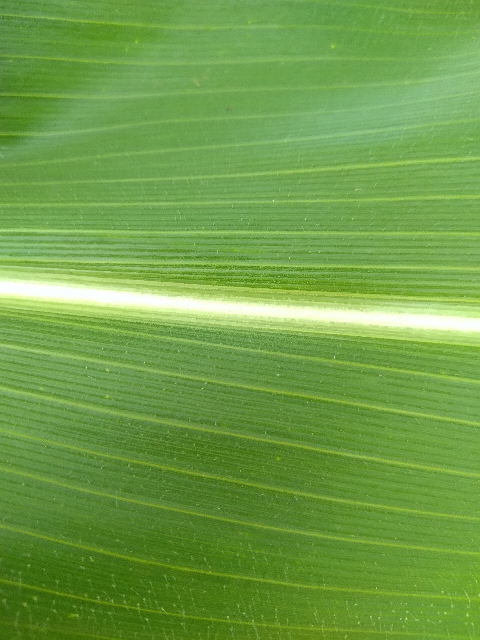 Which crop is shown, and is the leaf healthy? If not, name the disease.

maize, healthy
